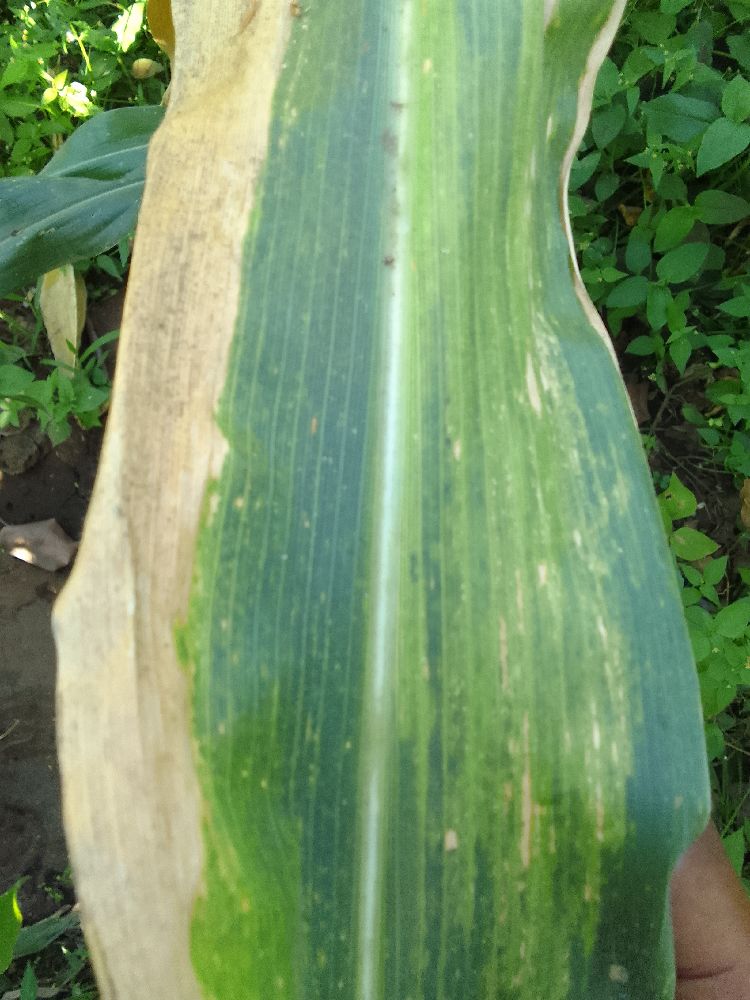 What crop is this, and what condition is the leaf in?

maize, maize lethal necrosis
